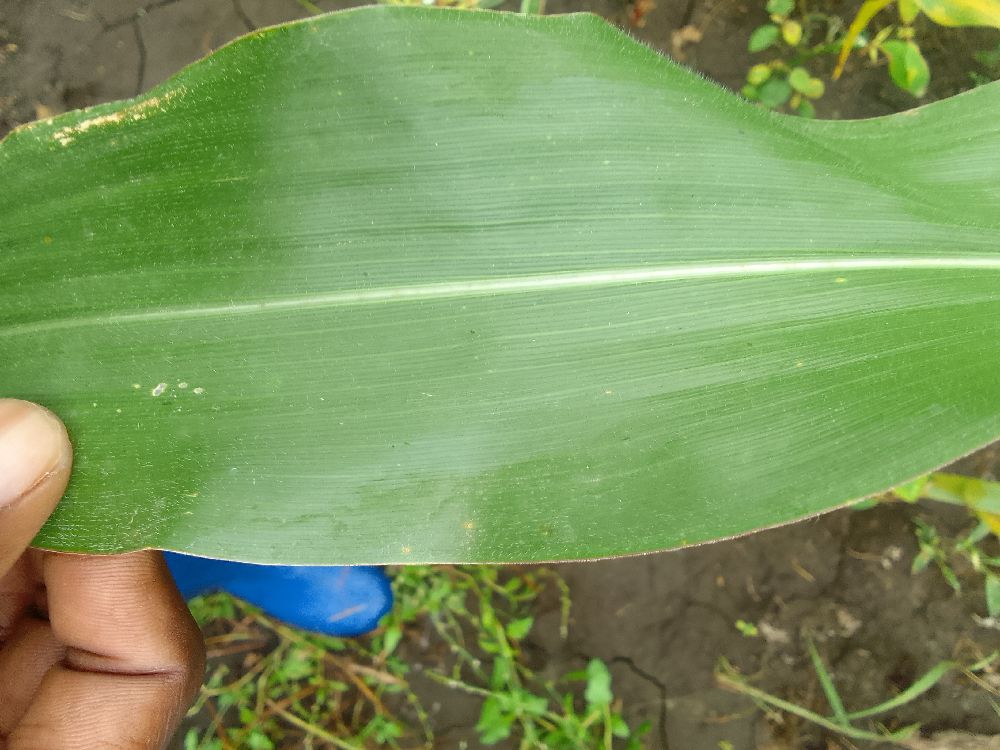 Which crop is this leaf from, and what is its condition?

maize, healthy
